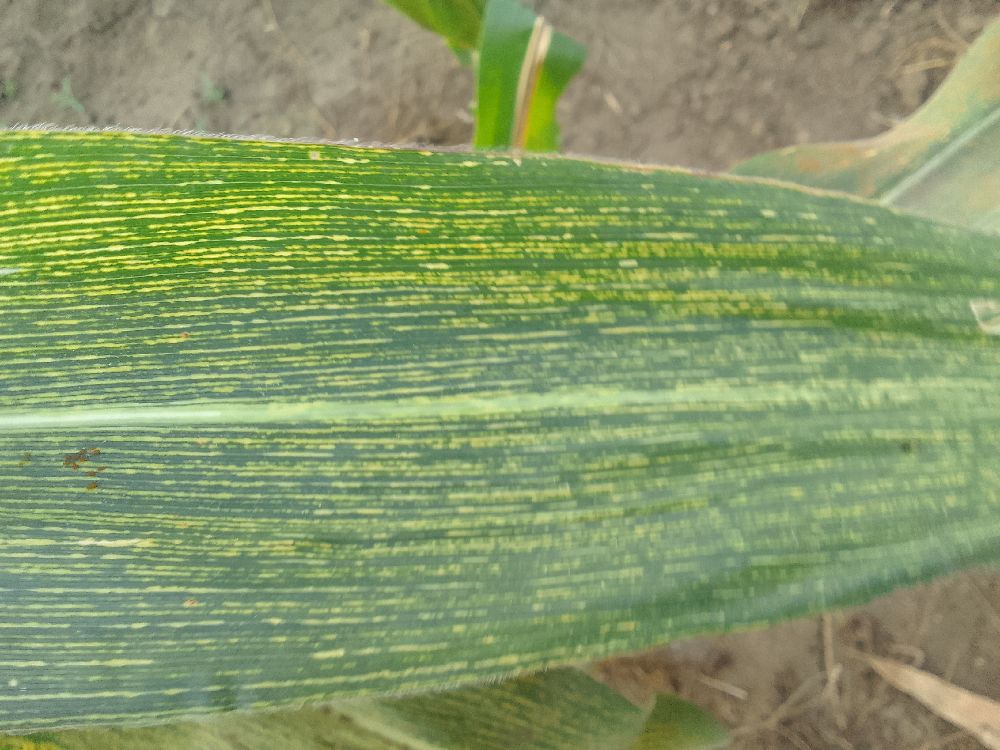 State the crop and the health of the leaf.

maize, maize streak virus
